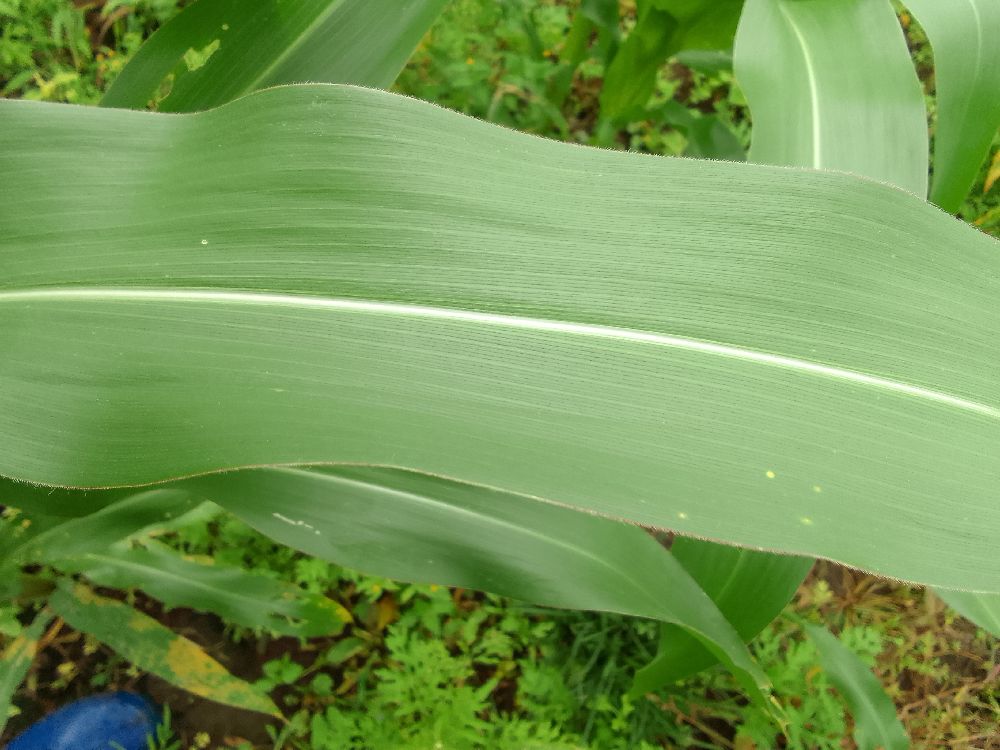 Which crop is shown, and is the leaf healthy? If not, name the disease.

maize, healthy
